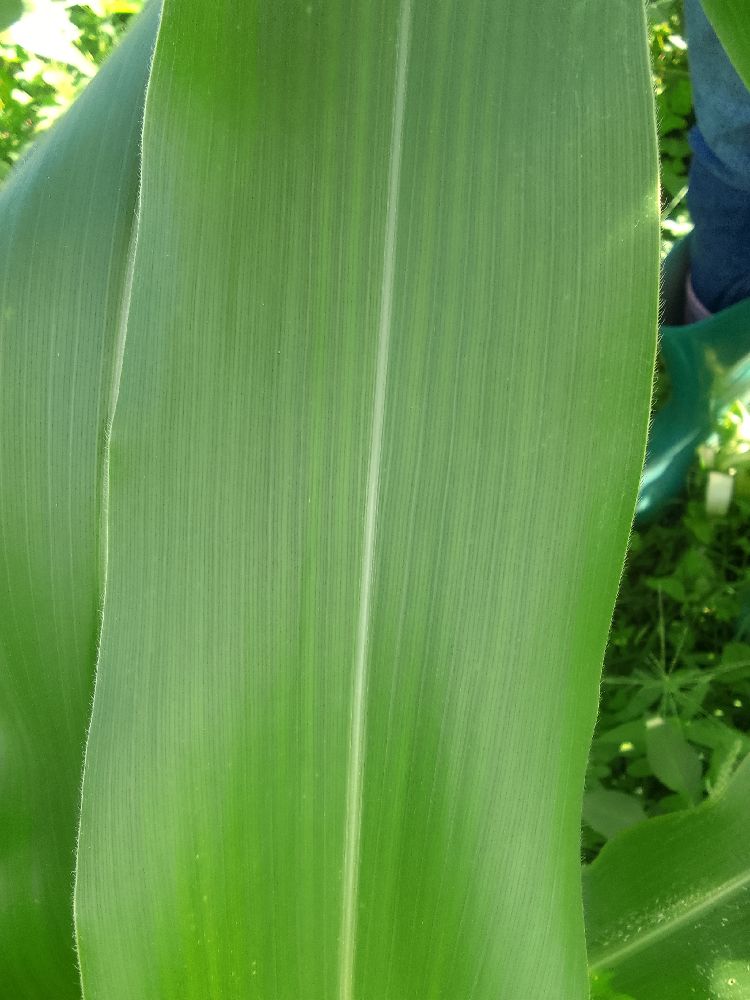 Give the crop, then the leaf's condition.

maize, healthy
